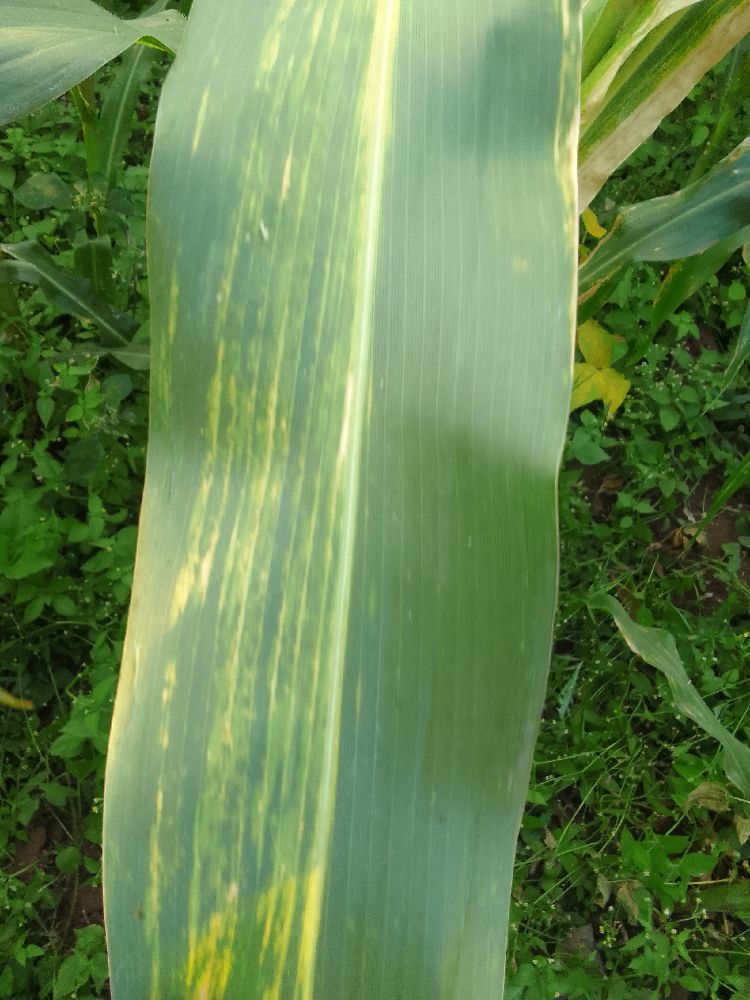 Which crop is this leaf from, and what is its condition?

maize, maize lethal necrosis
